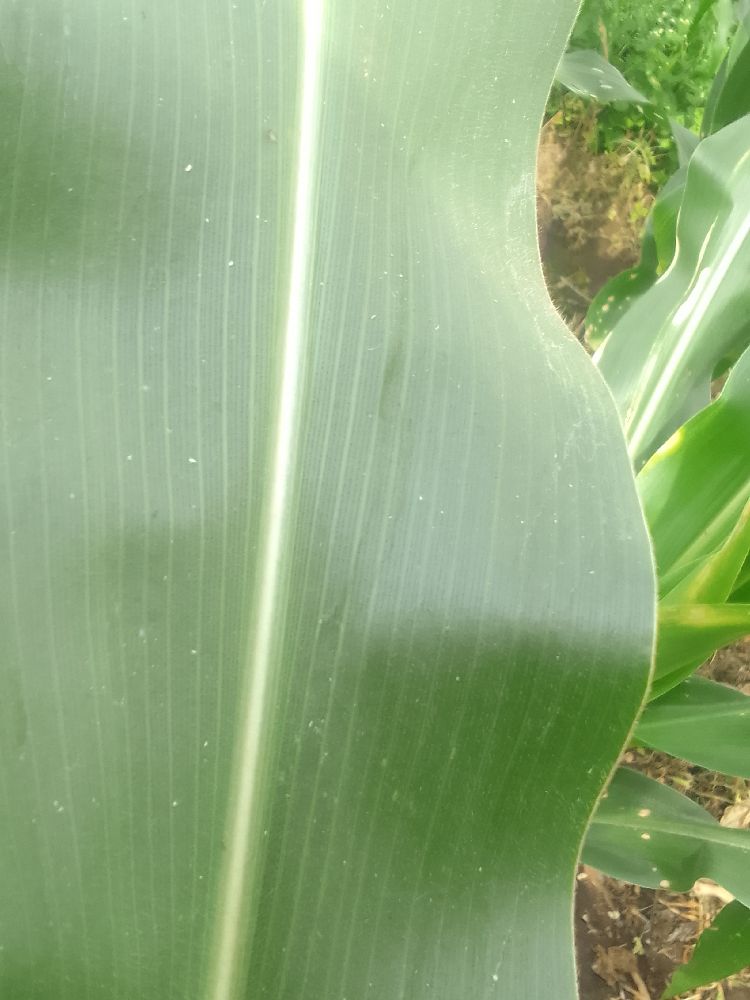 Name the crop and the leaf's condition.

maize, healthy
